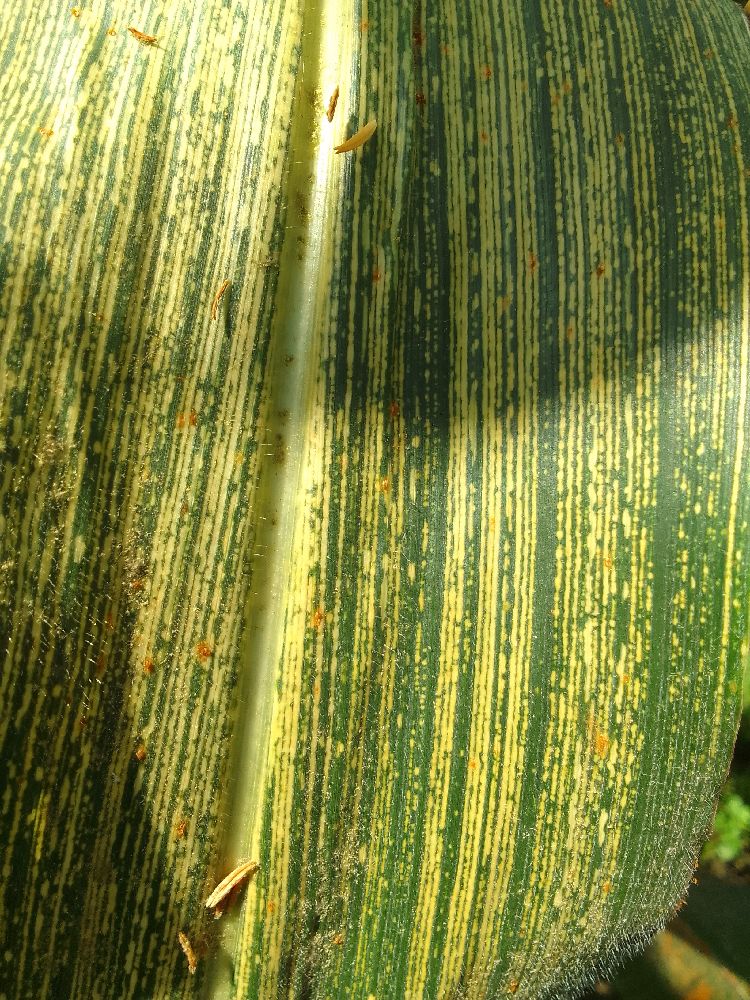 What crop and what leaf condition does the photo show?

maize, maize streak virus
